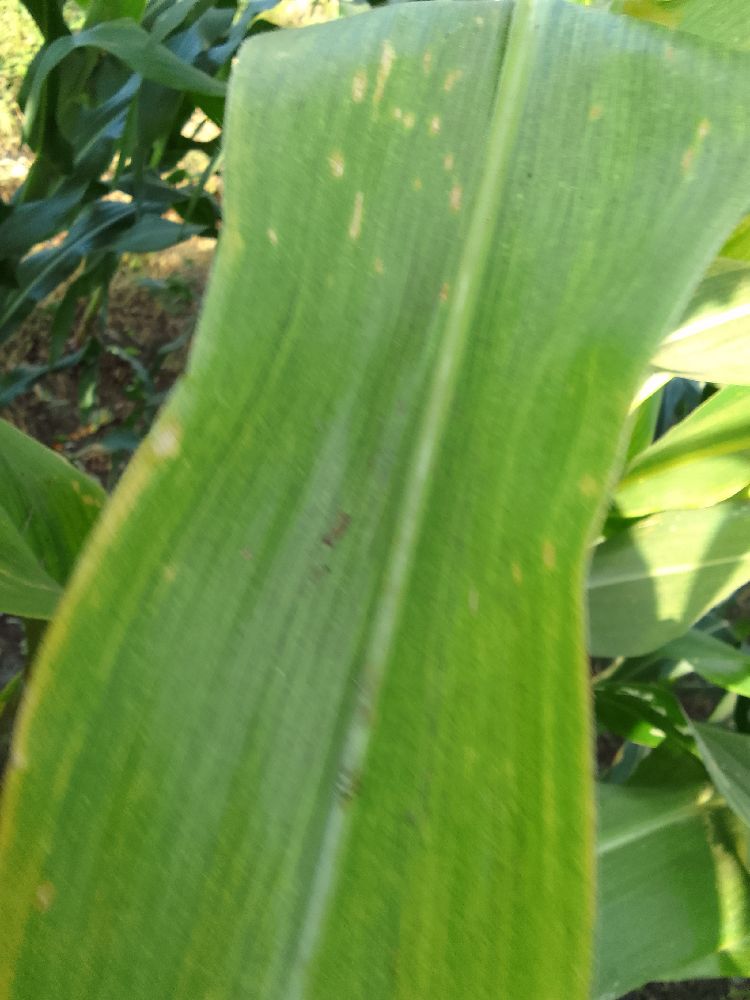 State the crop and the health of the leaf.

maize, maize lethal necrosis
